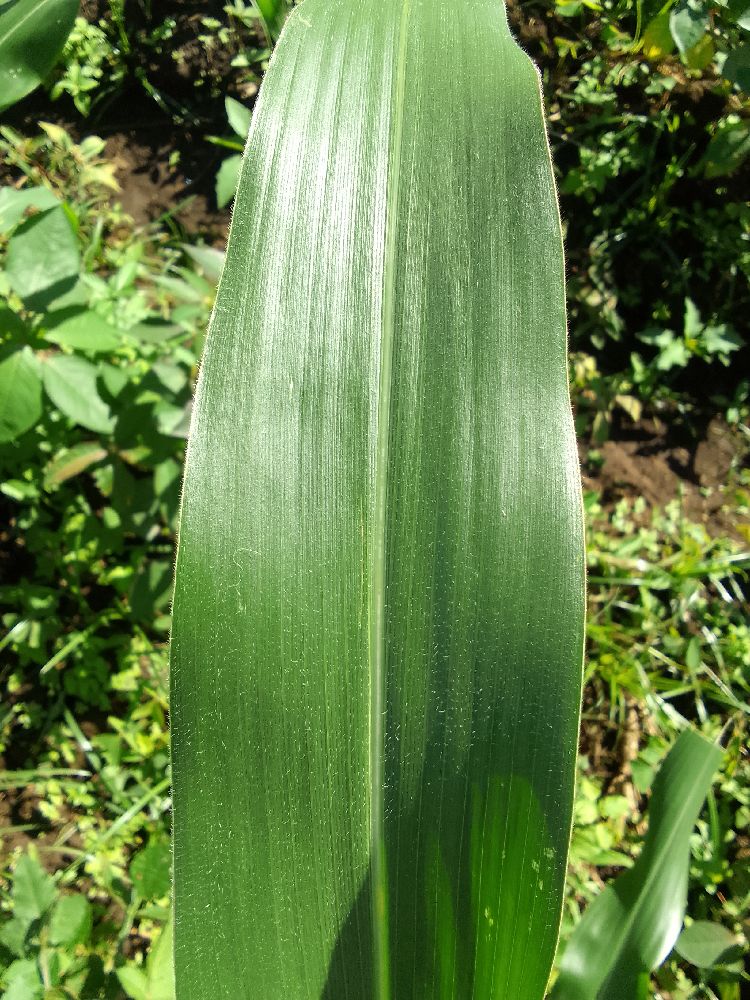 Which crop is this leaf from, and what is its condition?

maize, healthy
